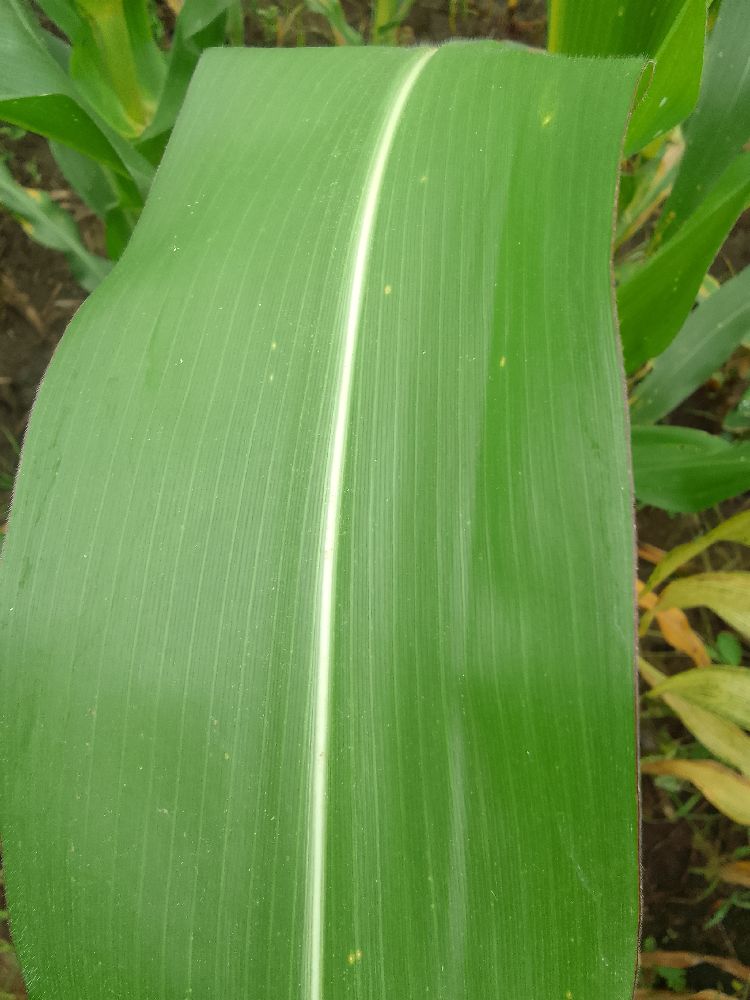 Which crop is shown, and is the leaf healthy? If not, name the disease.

maize, healthy
